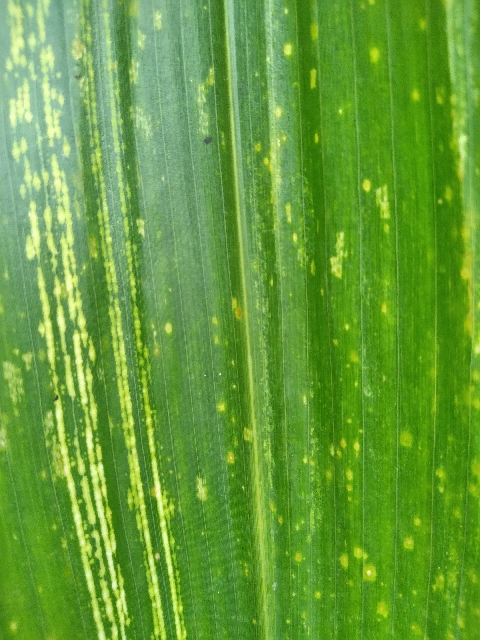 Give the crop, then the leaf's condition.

maize, maize streak virus
